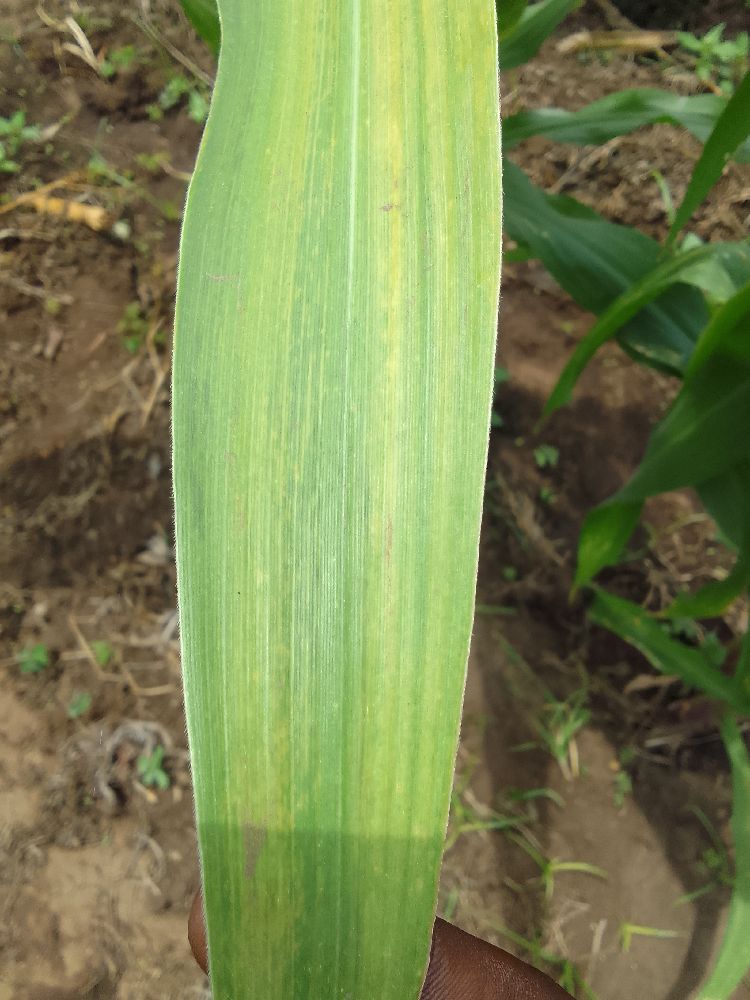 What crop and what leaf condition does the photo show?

maize, maize lethal necrosis
